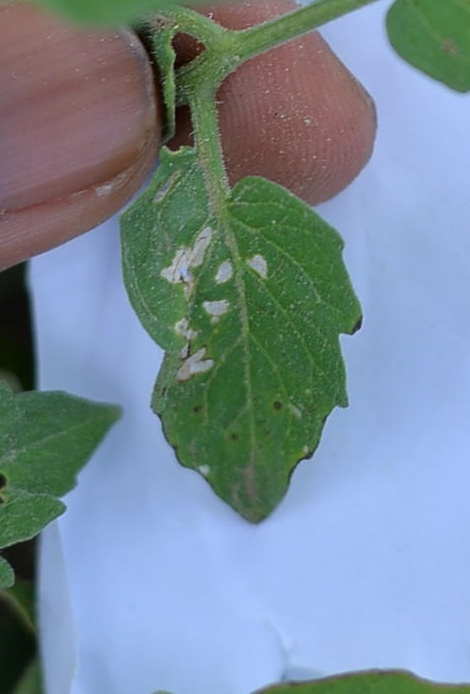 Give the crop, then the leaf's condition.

tomato, infected
